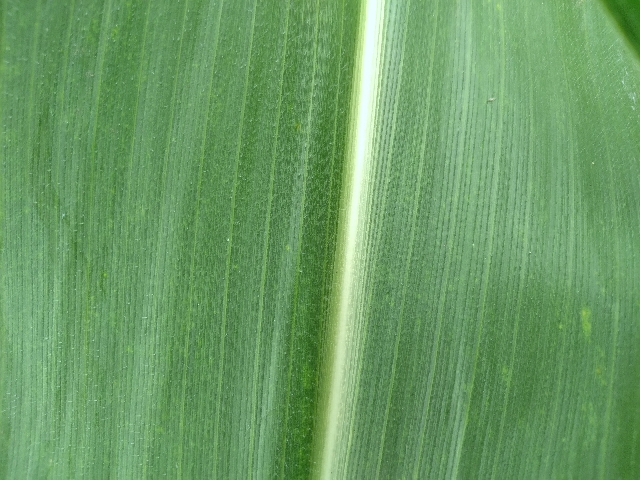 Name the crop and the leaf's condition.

maize, healthy
